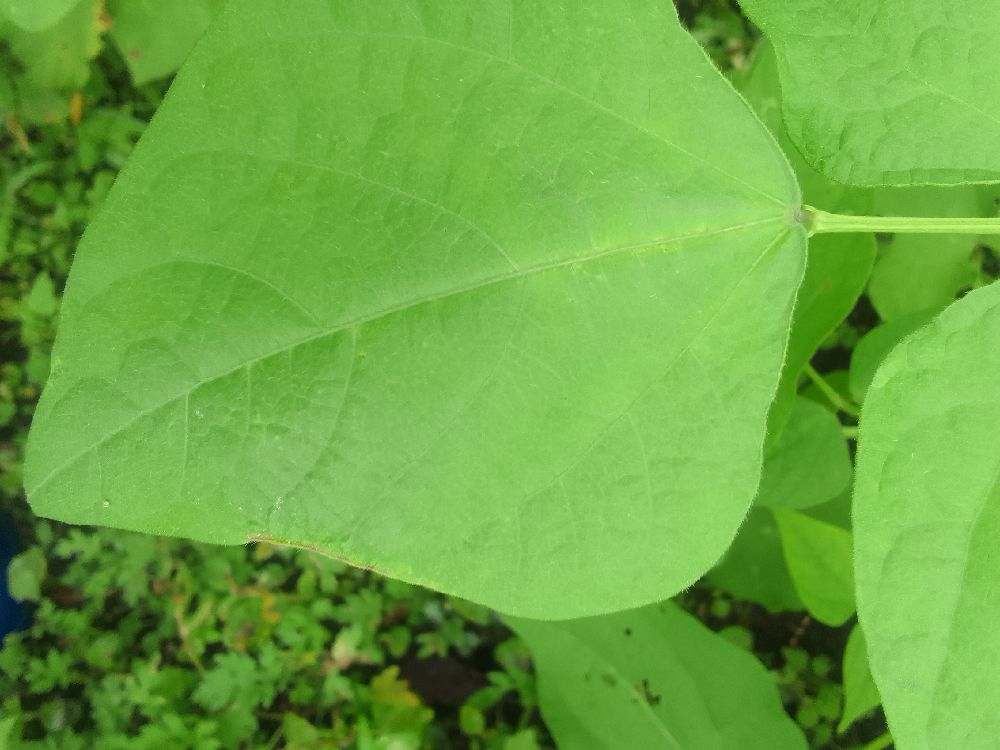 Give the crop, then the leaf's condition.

common bean, healthy
